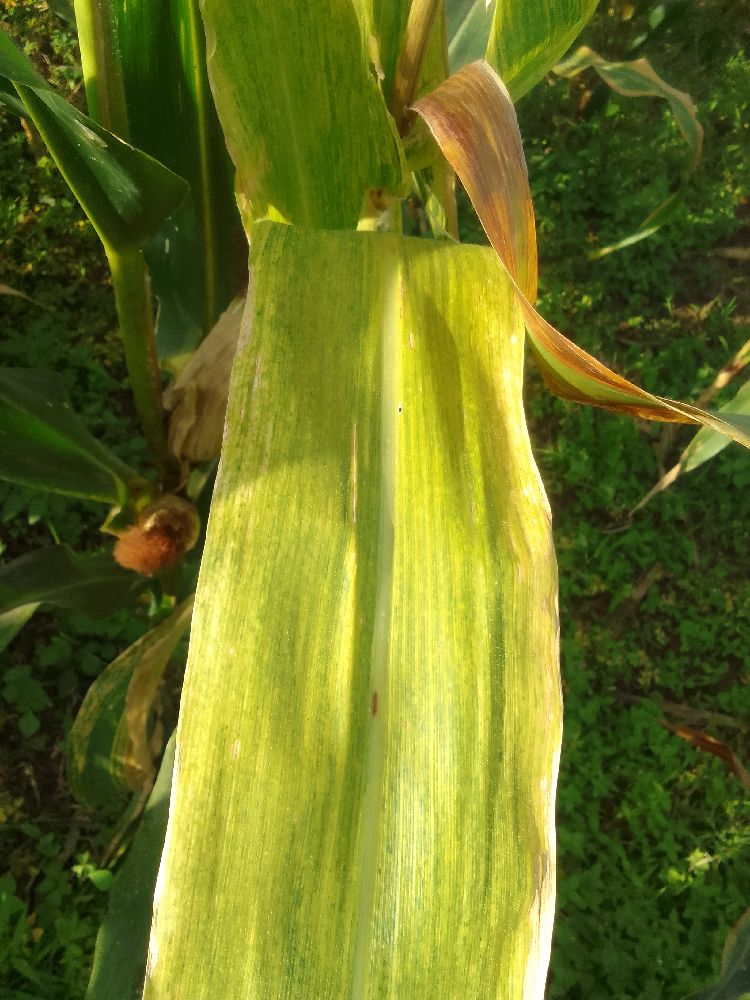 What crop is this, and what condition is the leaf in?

maize, maize lethal necrosis
